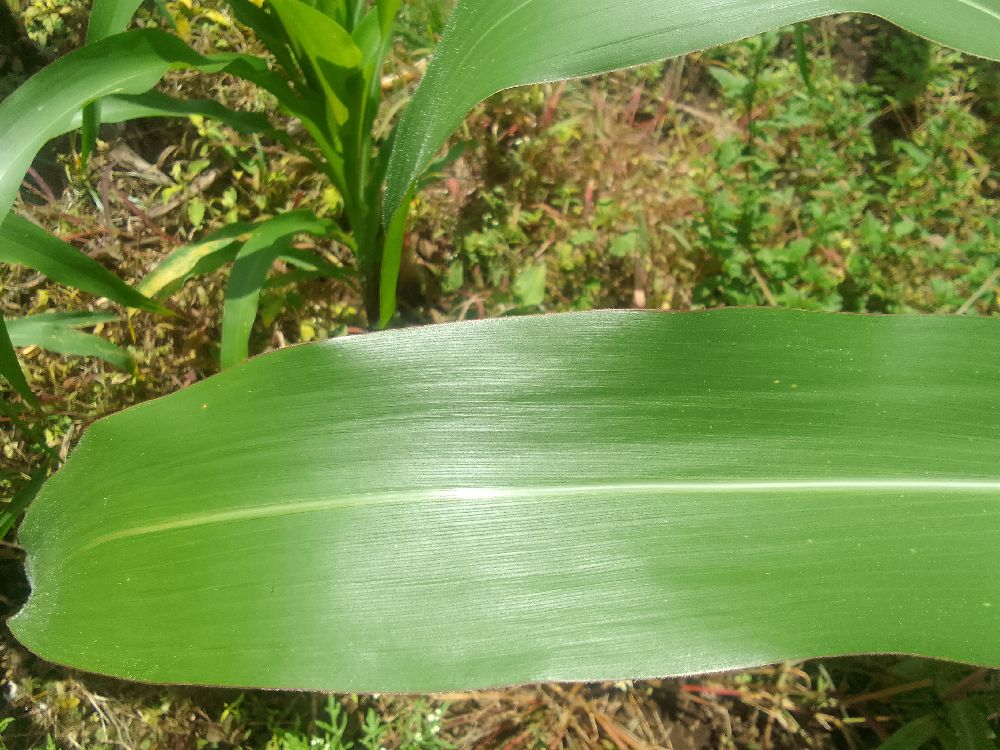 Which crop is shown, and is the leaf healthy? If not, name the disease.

maize, healthy
